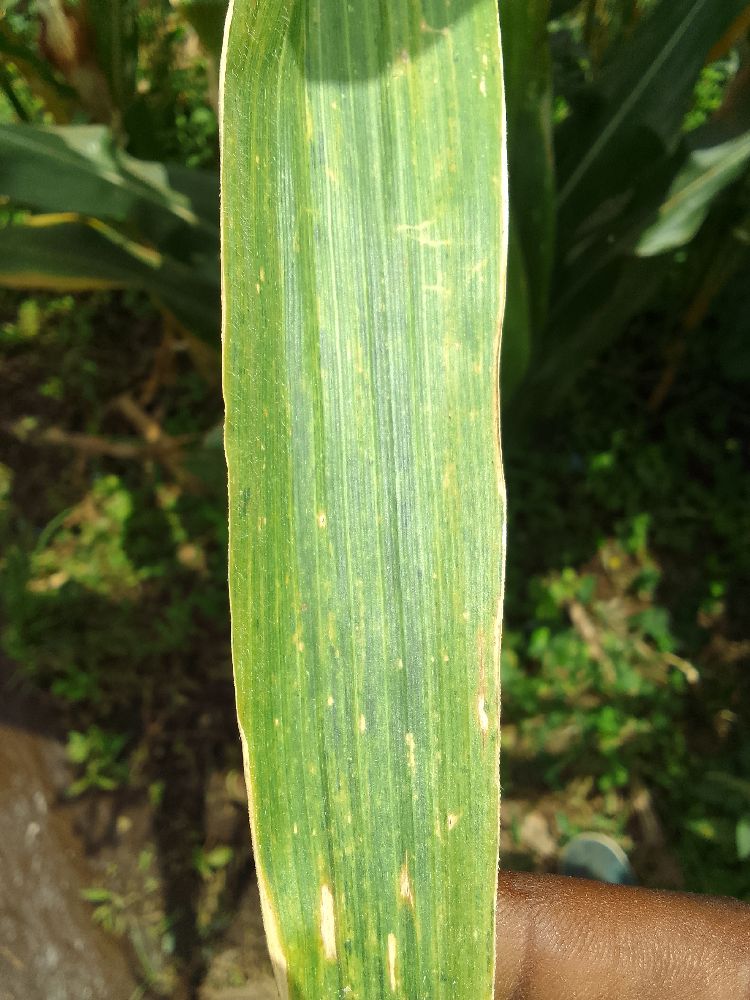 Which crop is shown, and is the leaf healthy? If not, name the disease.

maize, maize lethal necrosis
